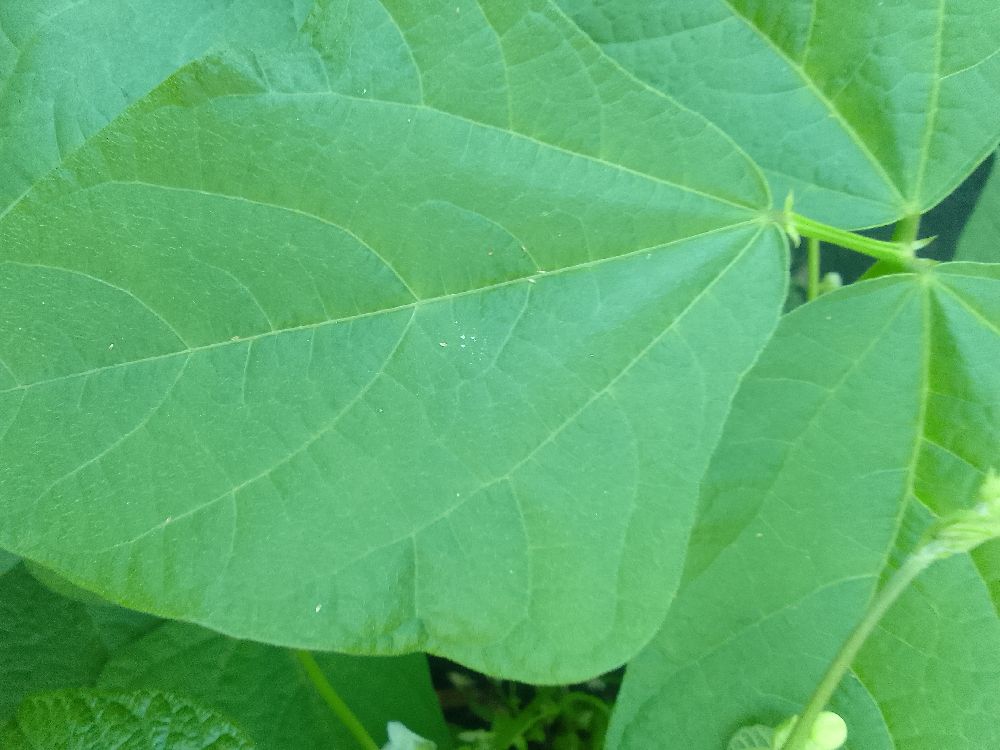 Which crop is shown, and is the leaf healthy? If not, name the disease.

common bean, healthy
